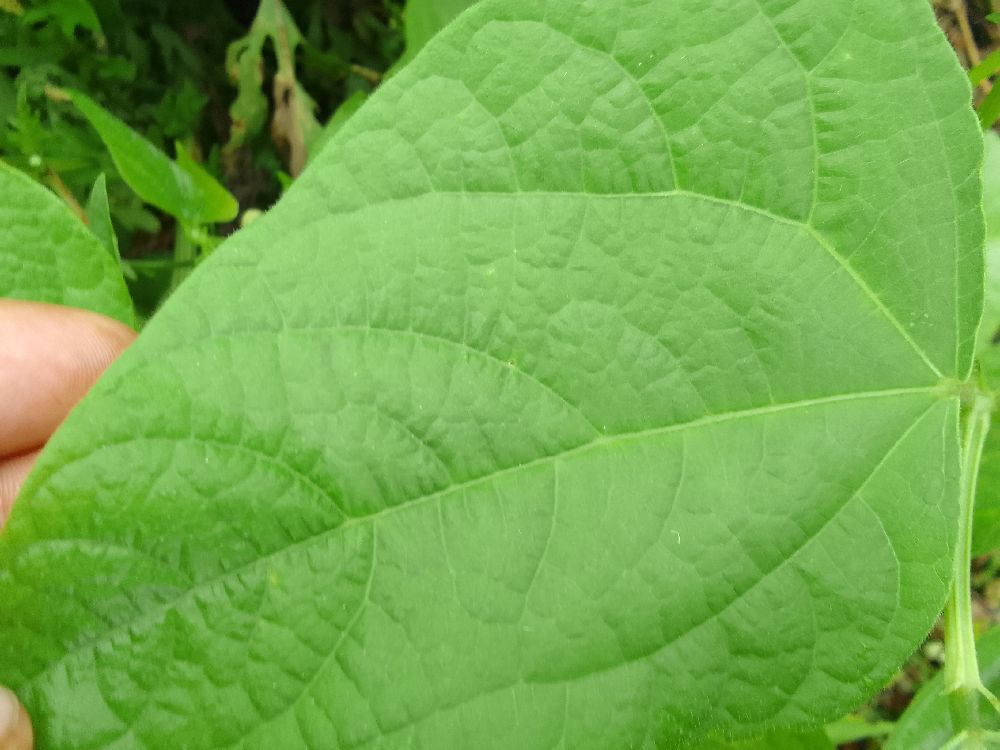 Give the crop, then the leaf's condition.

common bean, healthy
